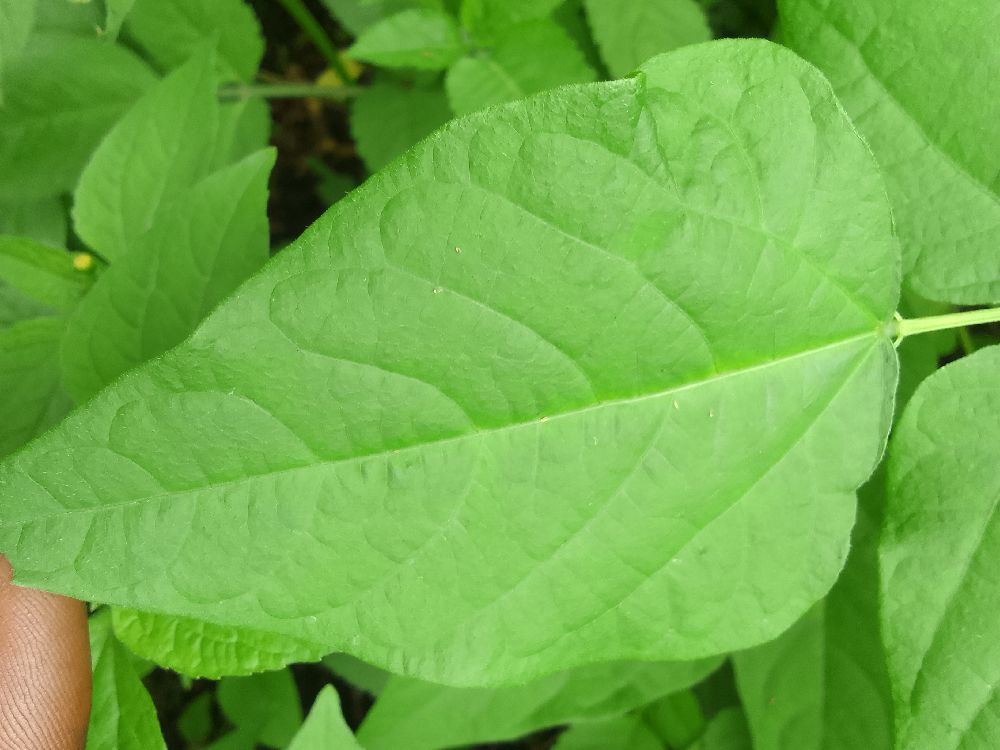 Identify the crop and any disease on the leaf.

common bean, healthy
